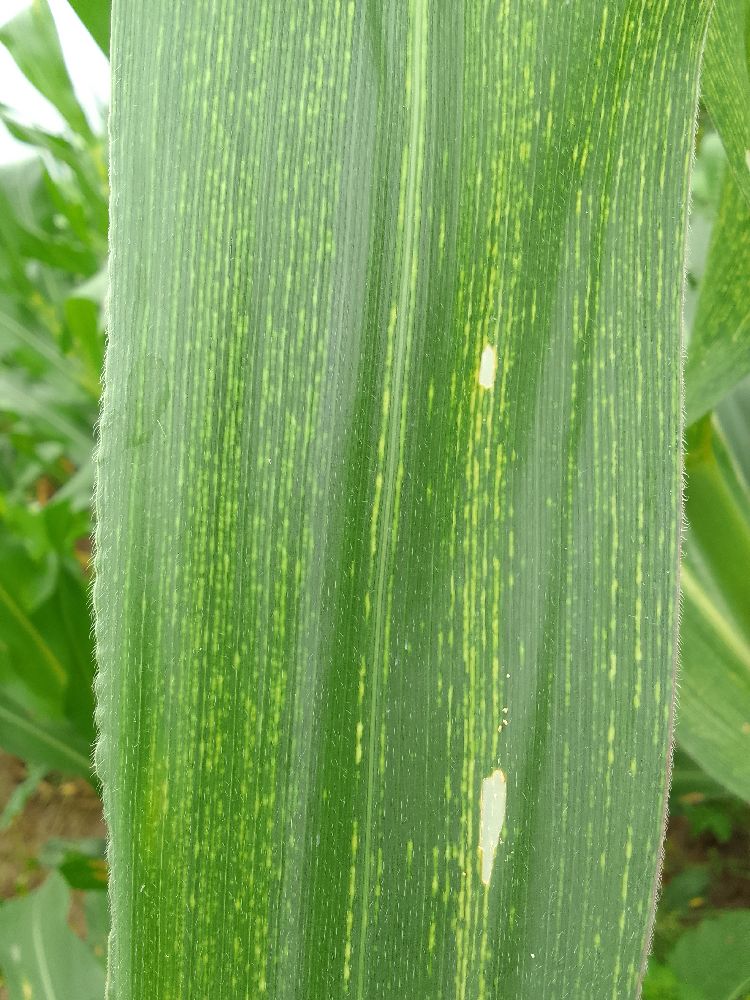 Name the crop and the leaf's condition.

maize, maize streak virus
